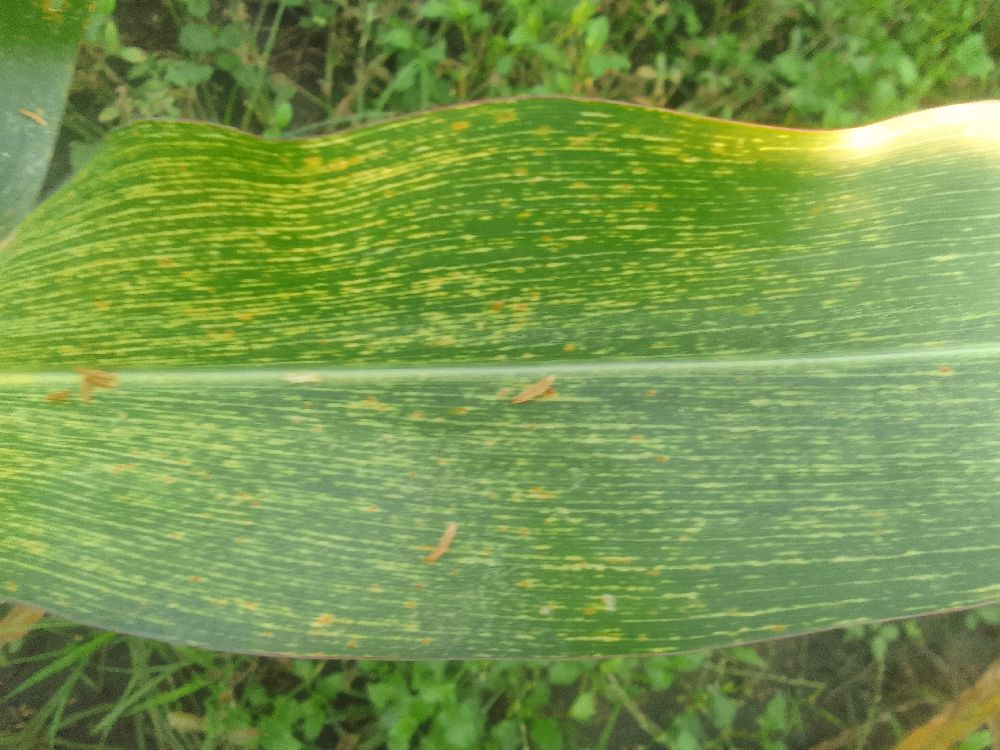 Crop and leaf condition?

maize, maize streak virus
